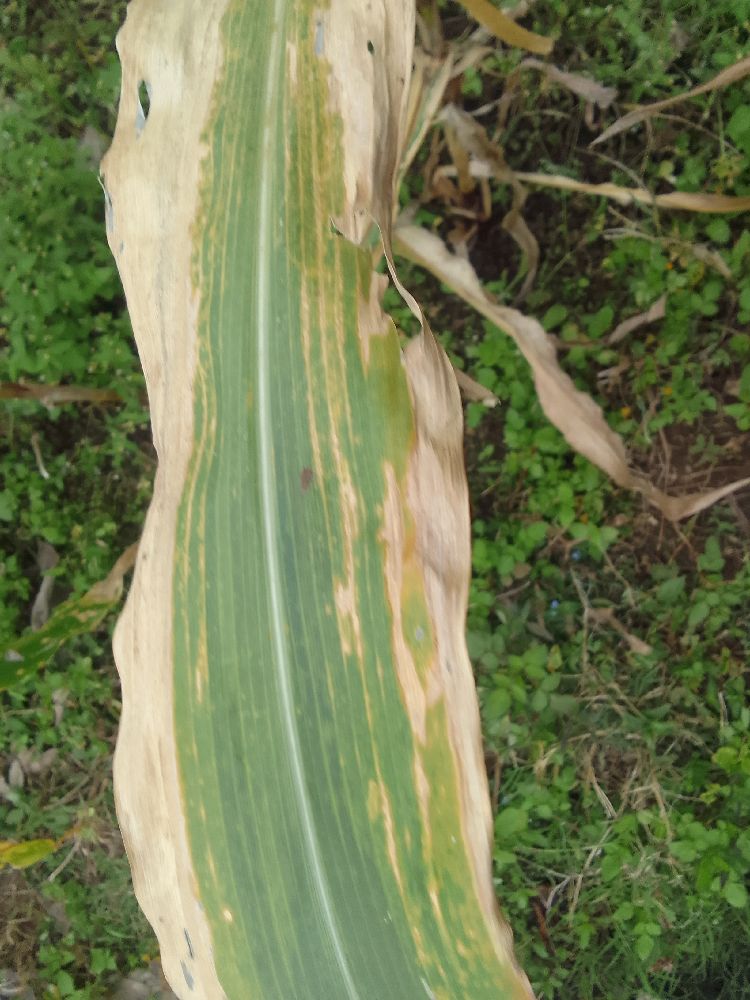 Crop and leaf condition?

maize, maize lethal necrosis
